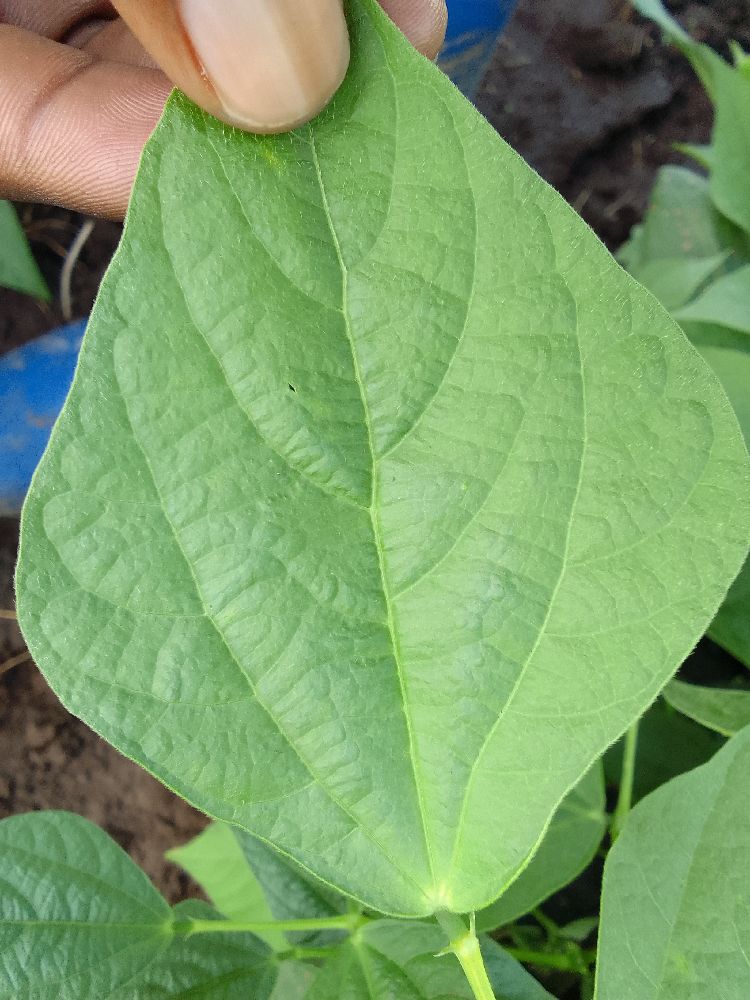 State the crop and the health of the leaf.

common bean, healthy
